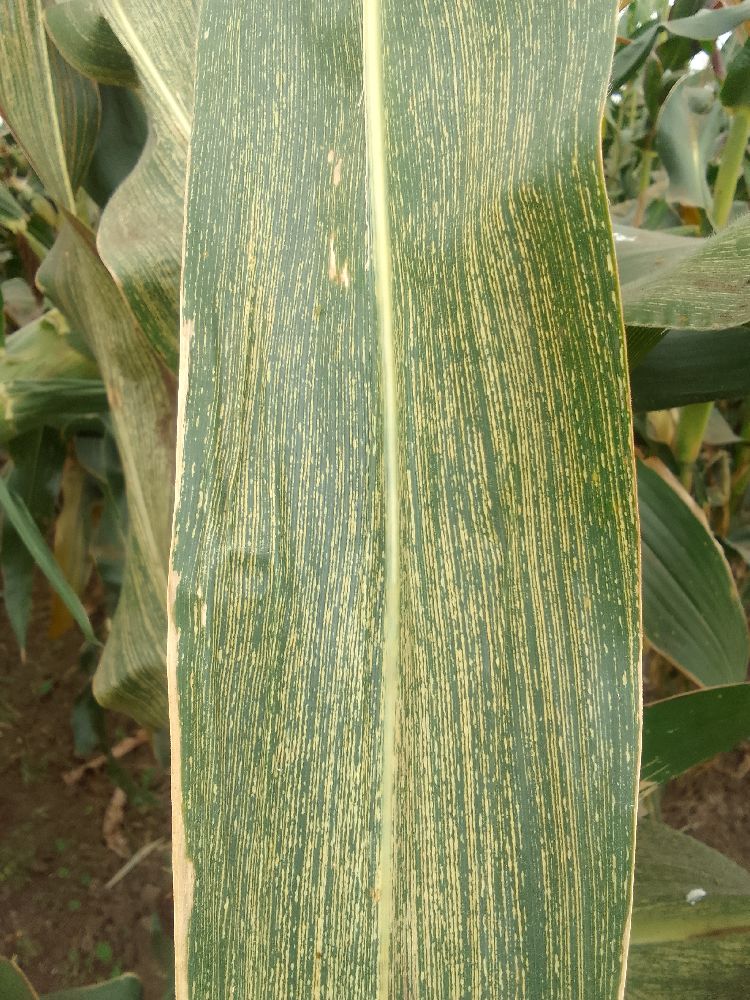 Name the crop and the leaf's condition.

maize, maize streak virus
